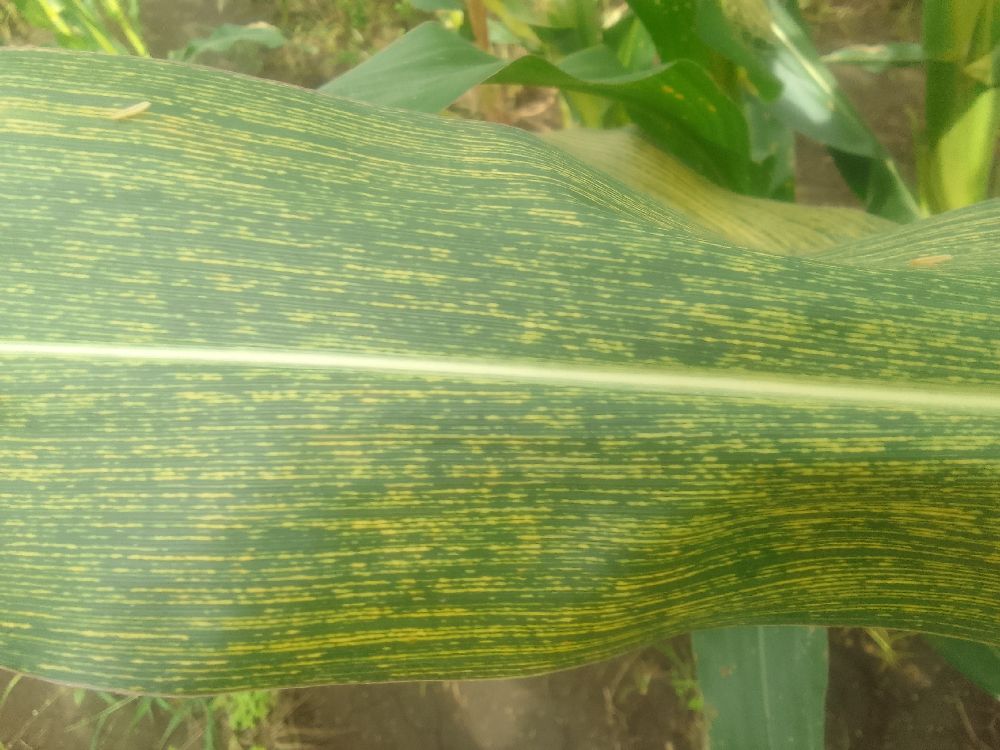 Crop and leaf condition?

maize, maize streak virus
